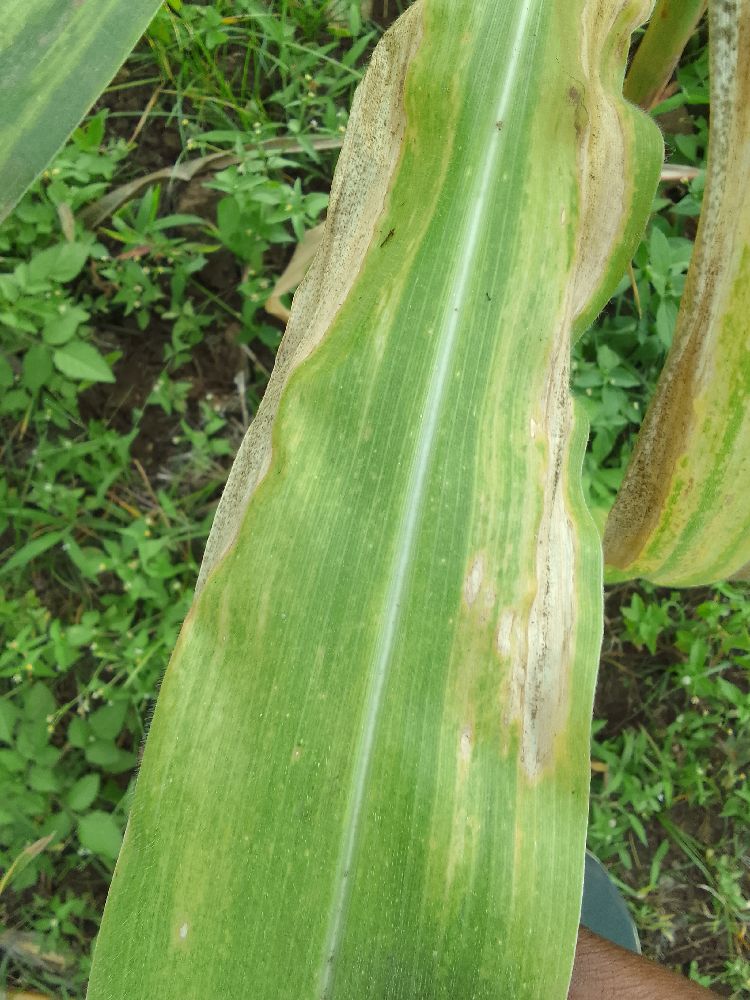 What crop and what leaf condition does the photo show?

maize, maize lethal necrosis
